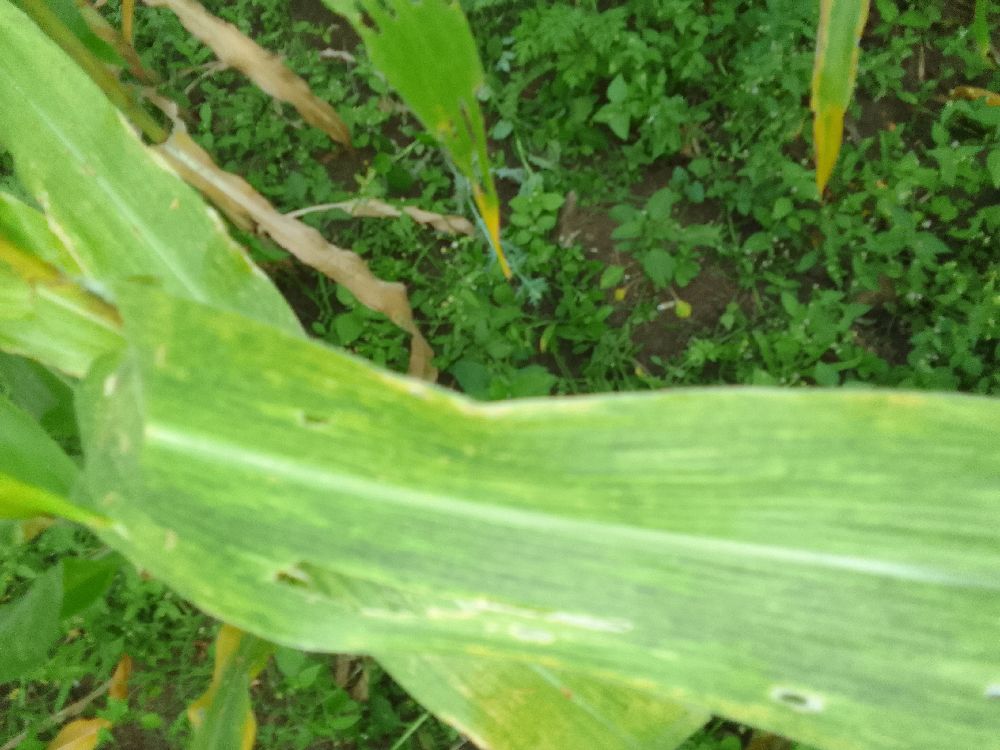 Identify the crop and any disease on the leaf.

maize, maize lethal necrosis
